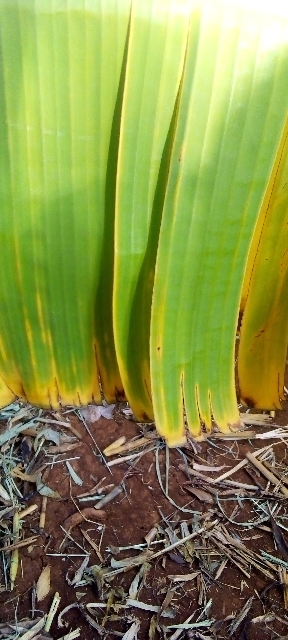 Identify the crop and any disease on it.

banana, fusarium wilt race 1
